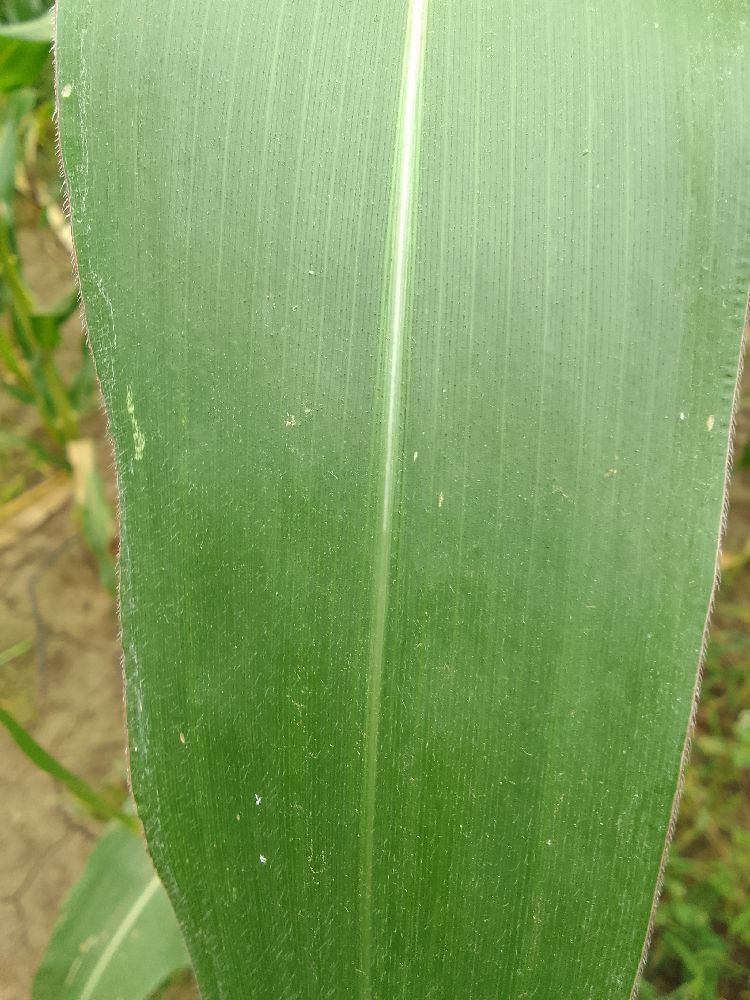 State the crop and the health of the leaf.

maize, healthy
